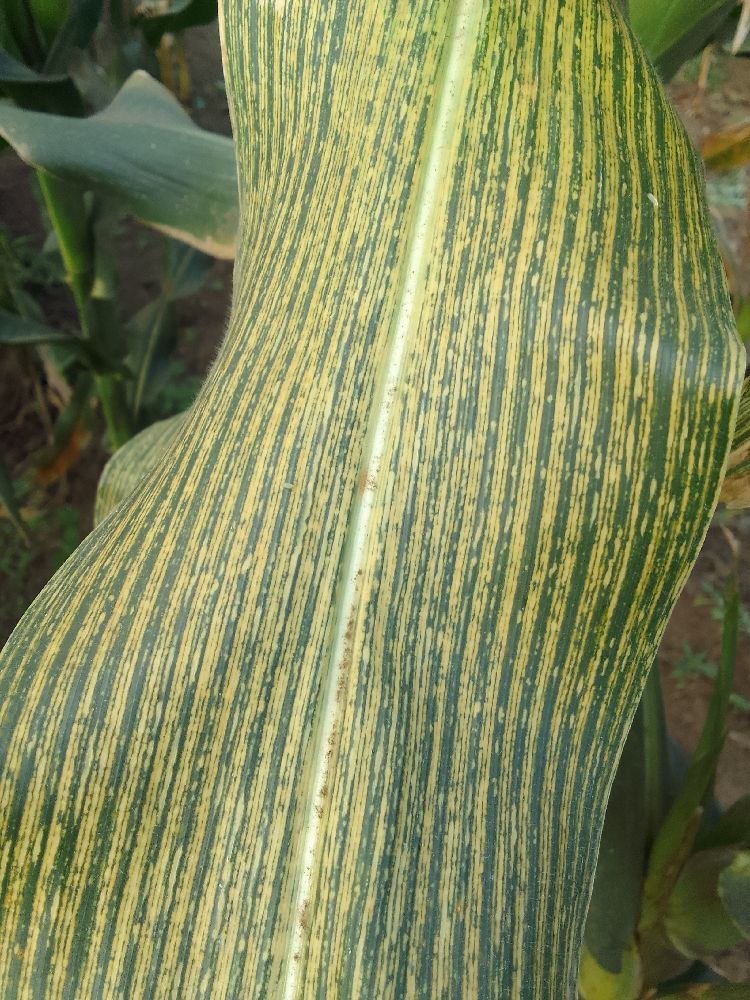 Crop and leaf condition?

maize, maize streak virus
